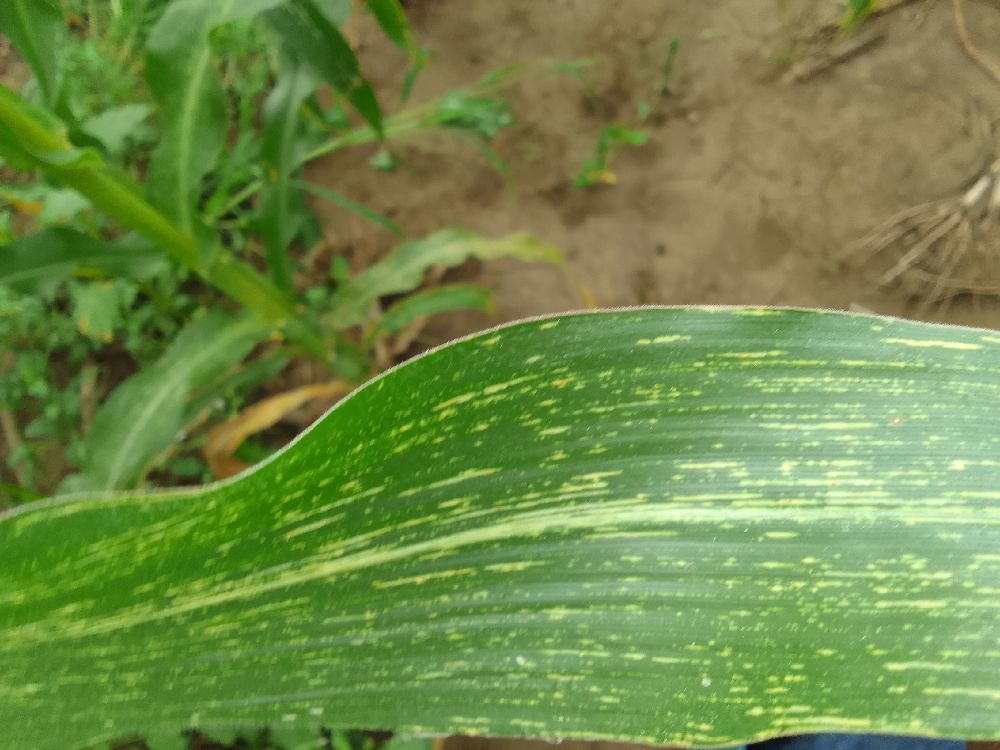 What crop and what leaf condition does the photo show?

maize, maize streak virus
